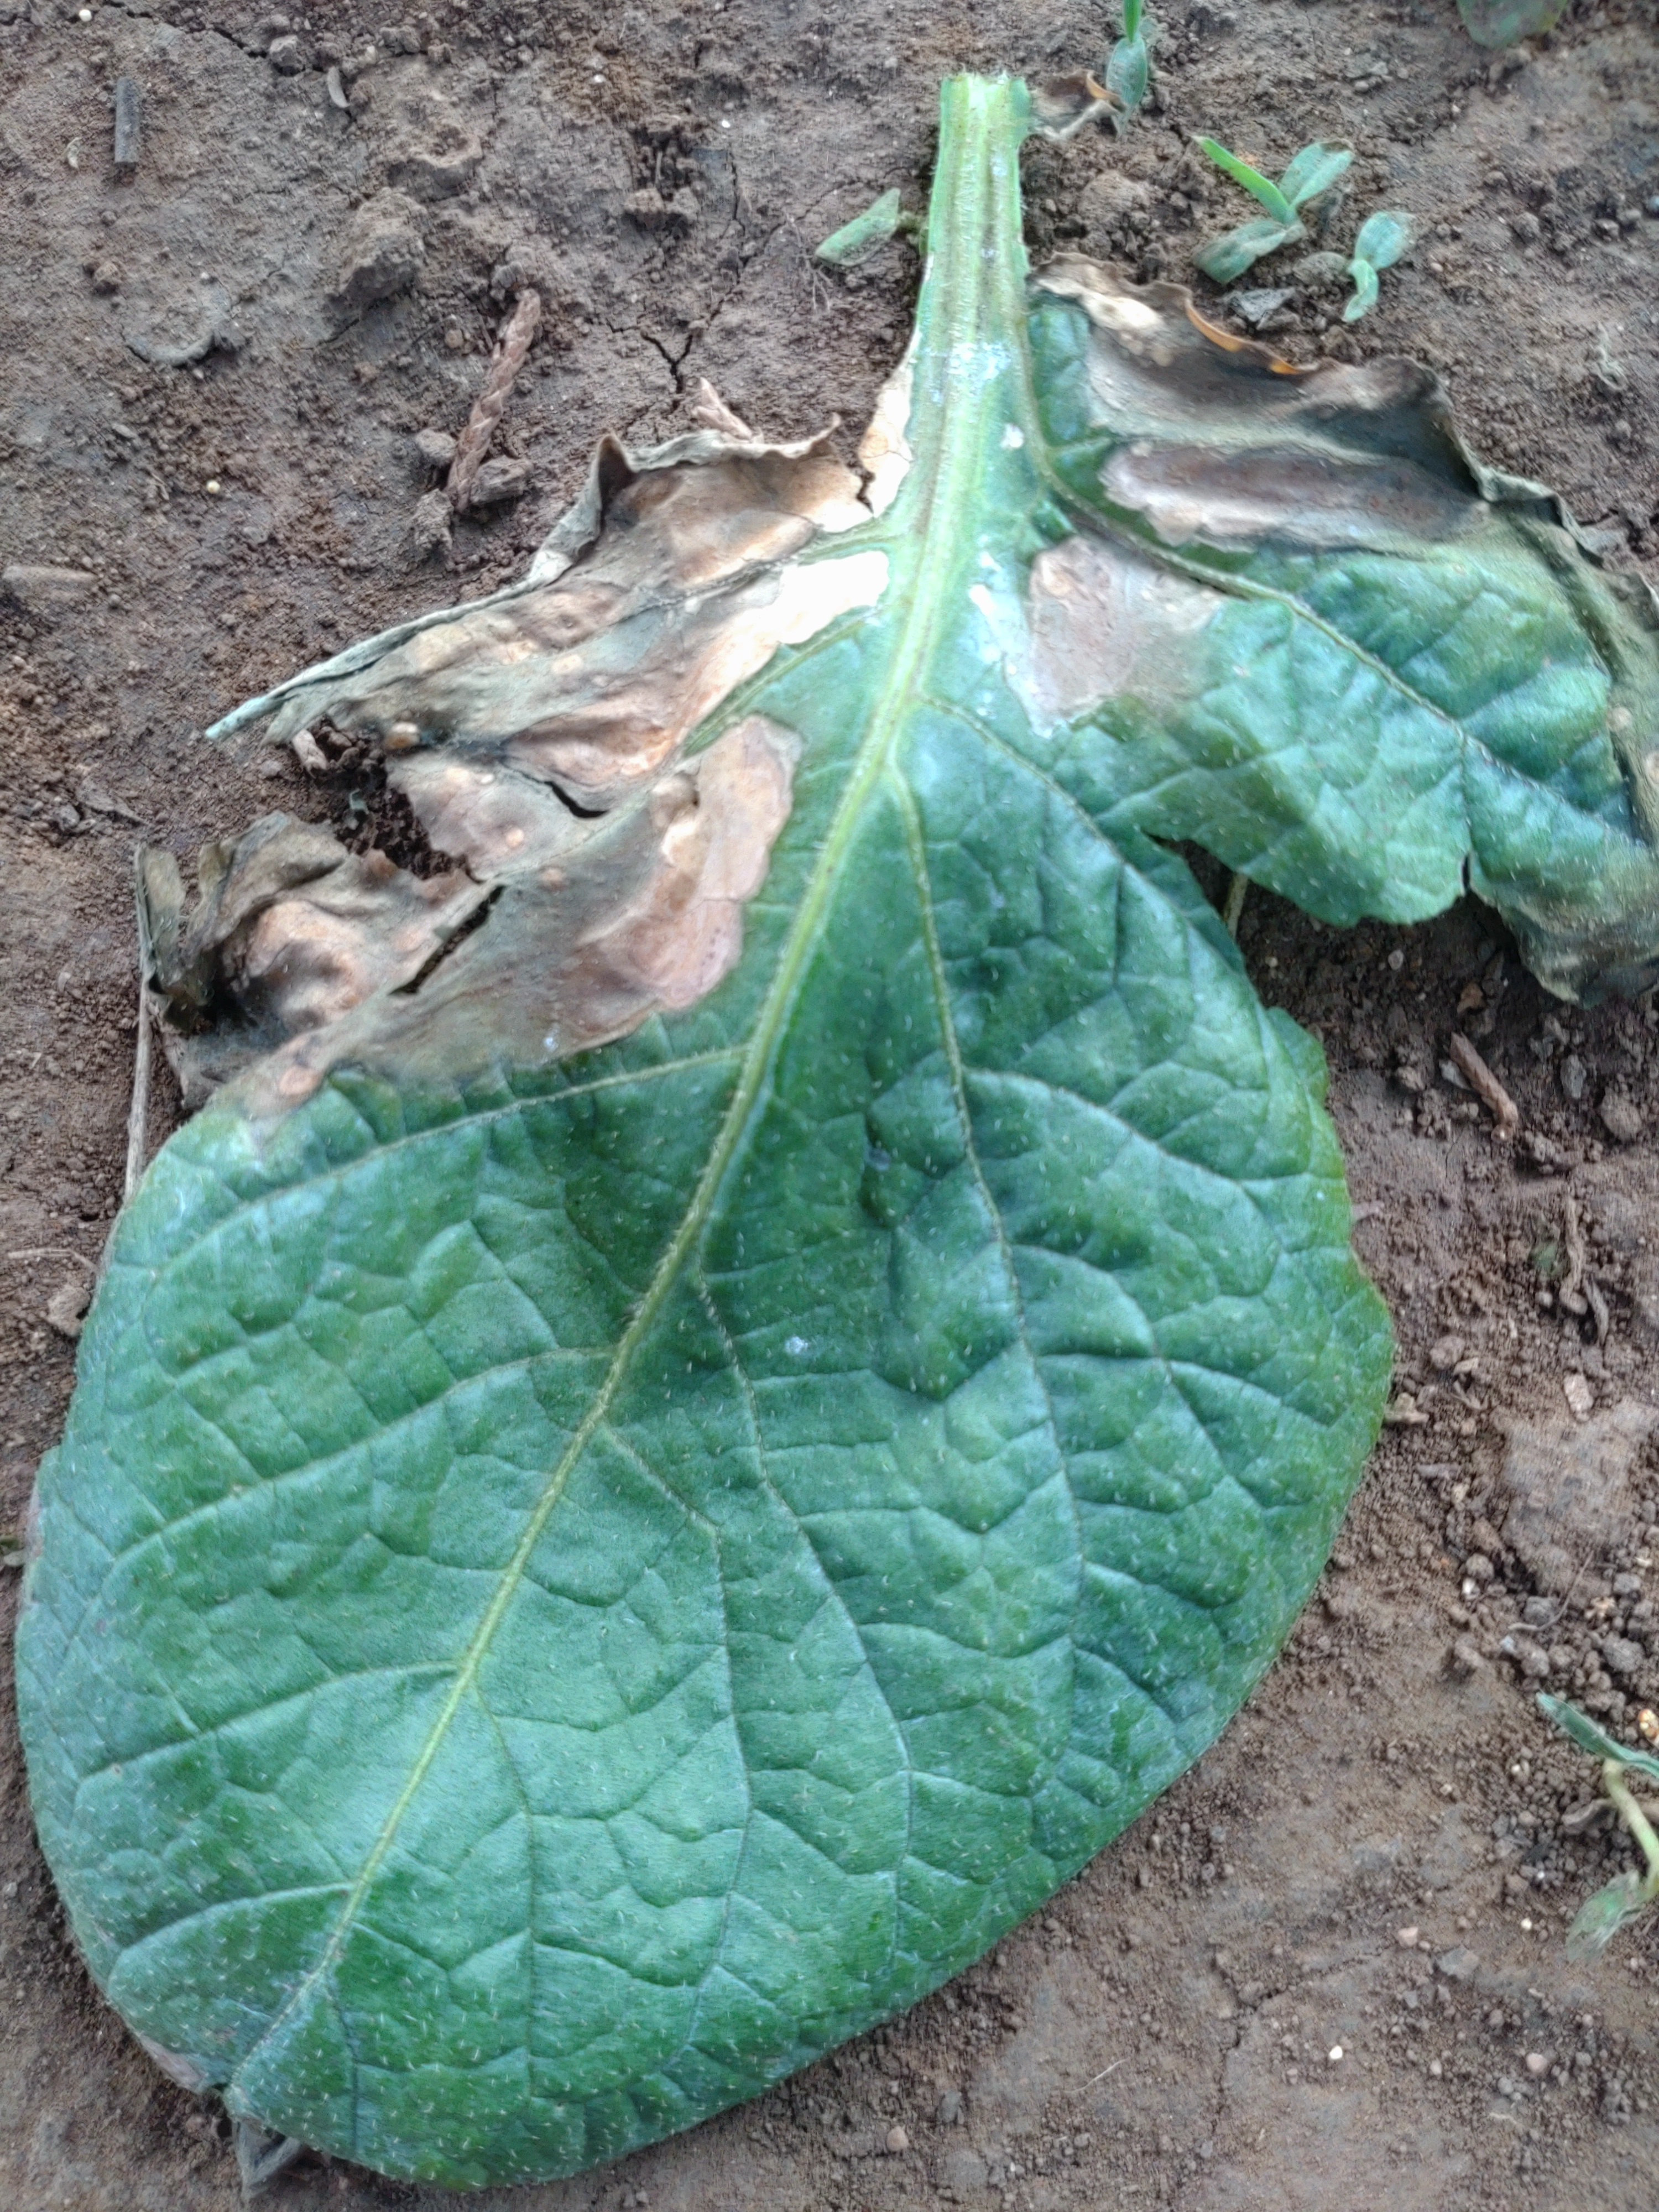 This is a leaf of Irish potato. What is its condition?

early blight
